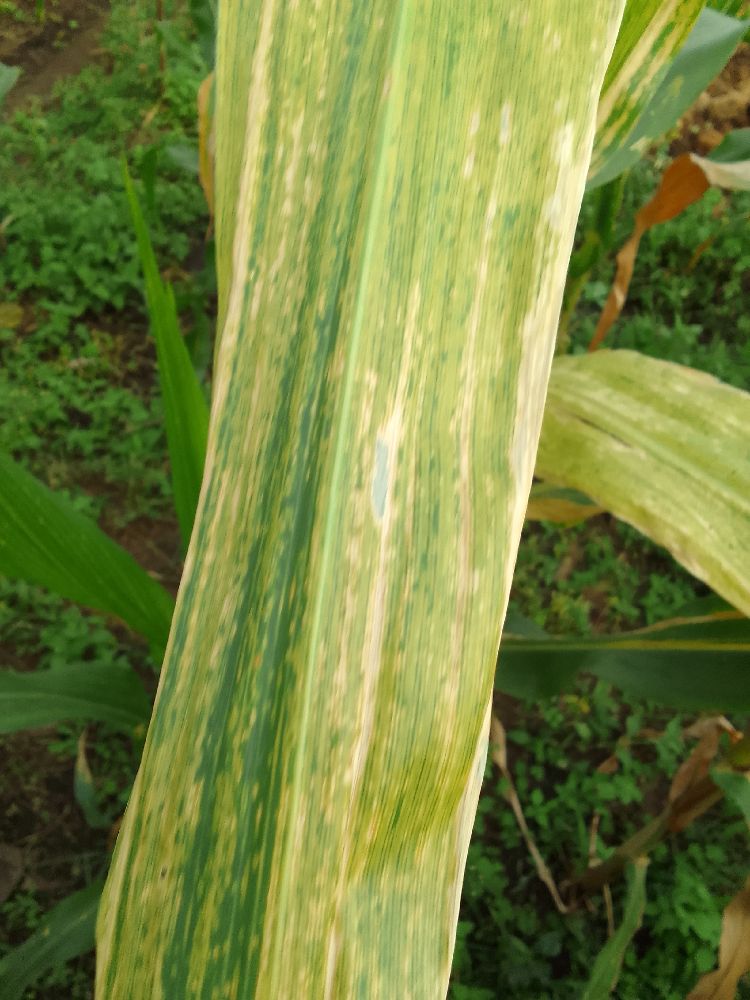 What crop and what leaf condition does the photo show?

maize, maize lethal necrosis
